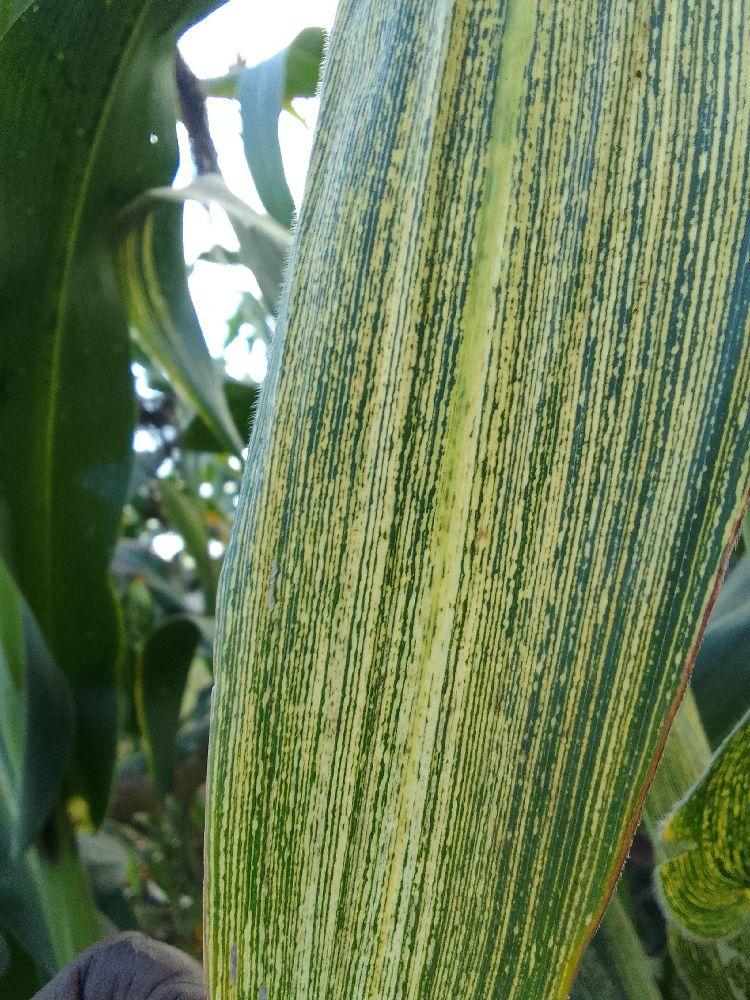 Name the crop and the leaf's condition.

maize, maize streak virus
